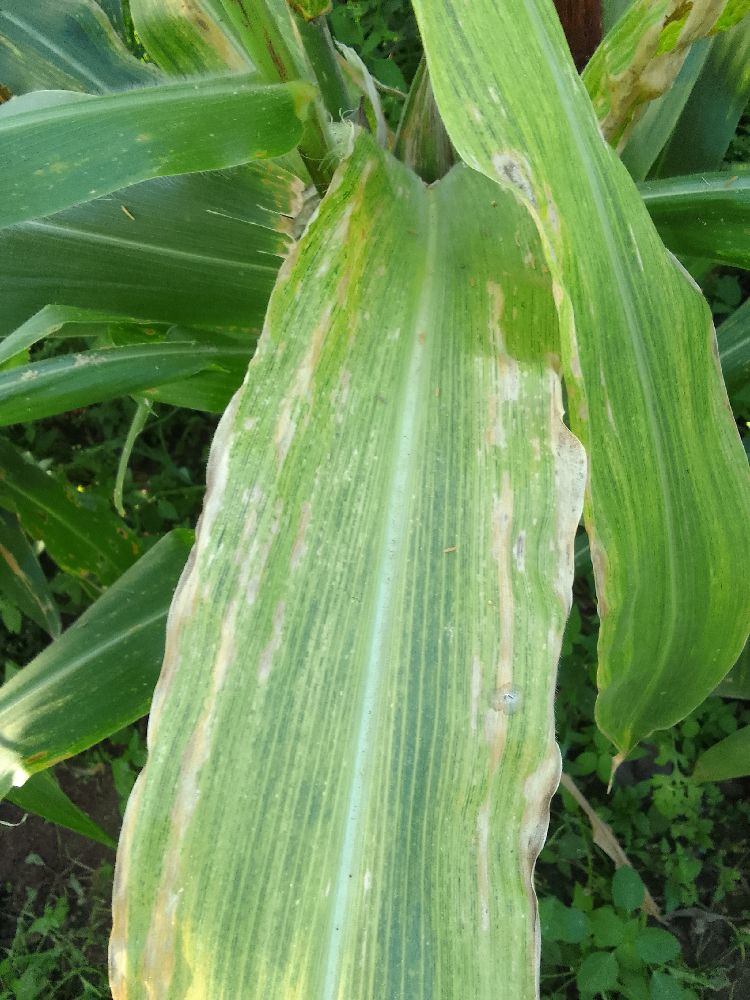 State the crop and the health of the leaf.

maize, maize lethal necrosis
